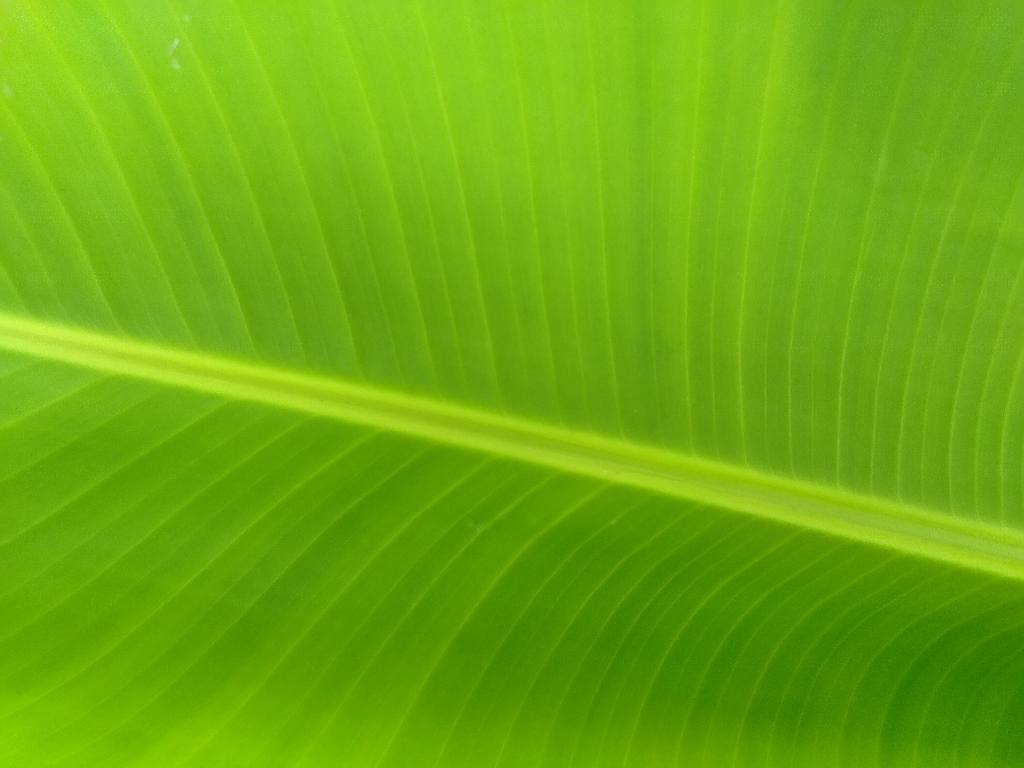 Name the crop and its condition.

banana, healthy
